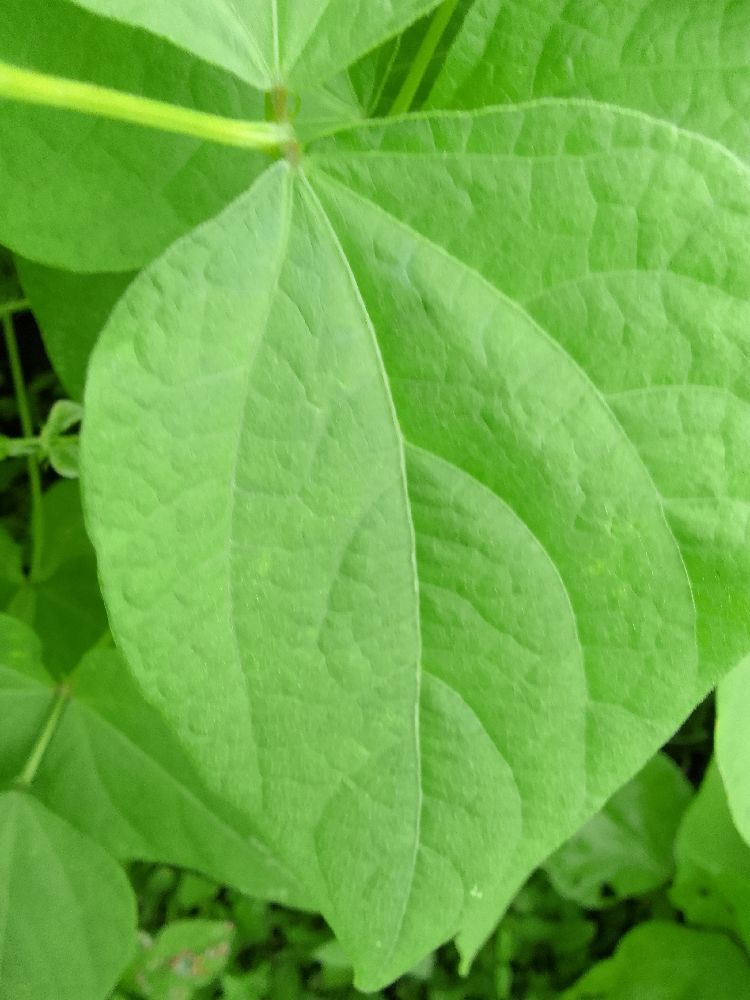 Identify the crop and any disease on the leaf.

common bean, healthy
